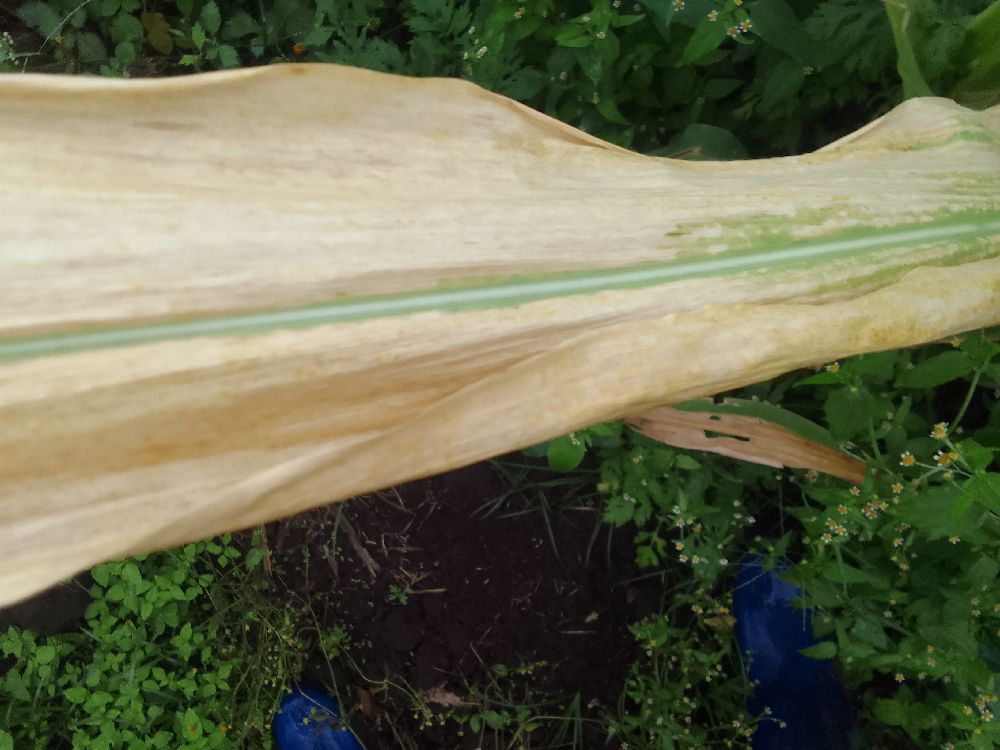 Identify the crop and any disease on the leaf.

maize, maize lethal necrosis
